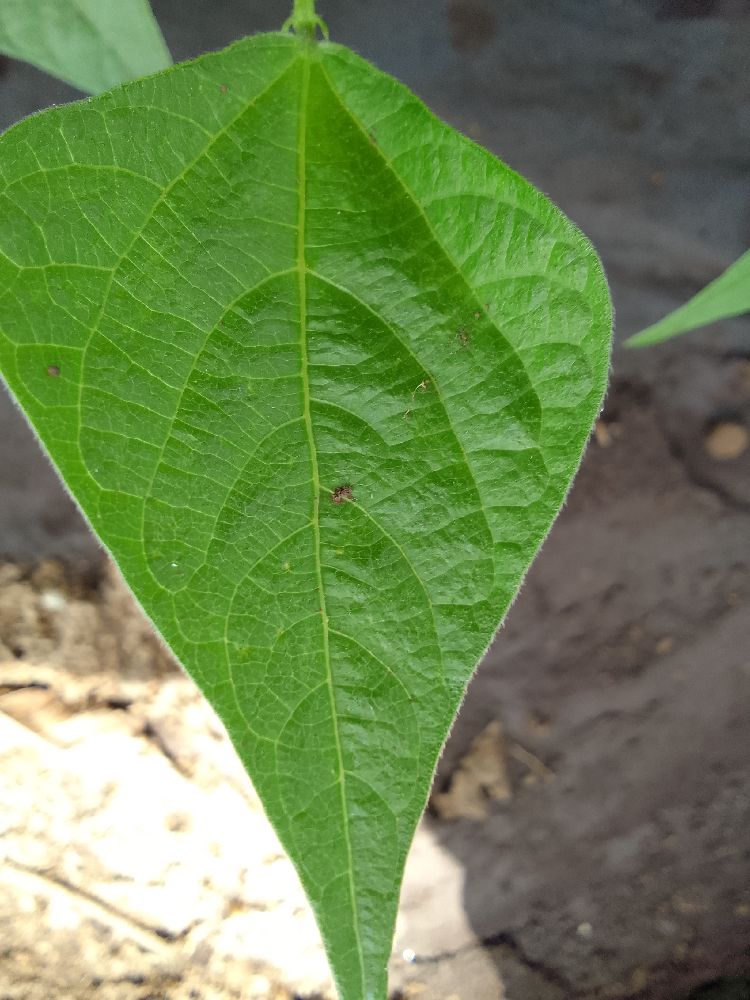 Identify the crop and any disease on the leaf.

common bean, healthy
